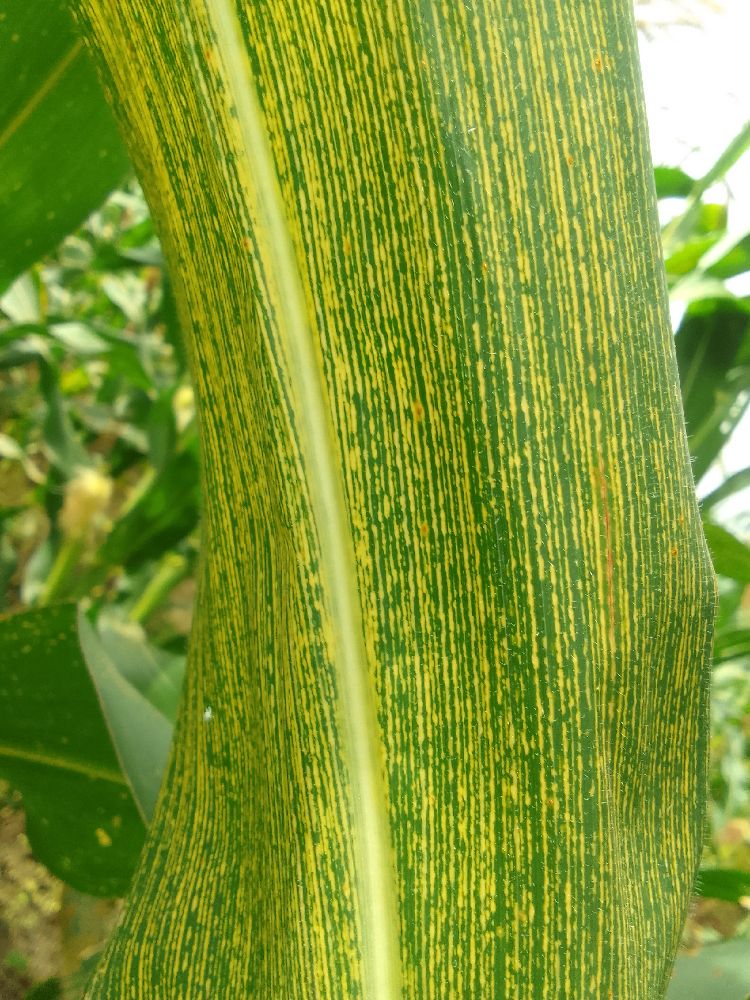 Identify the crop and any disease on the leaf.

maize, maize streak virus
